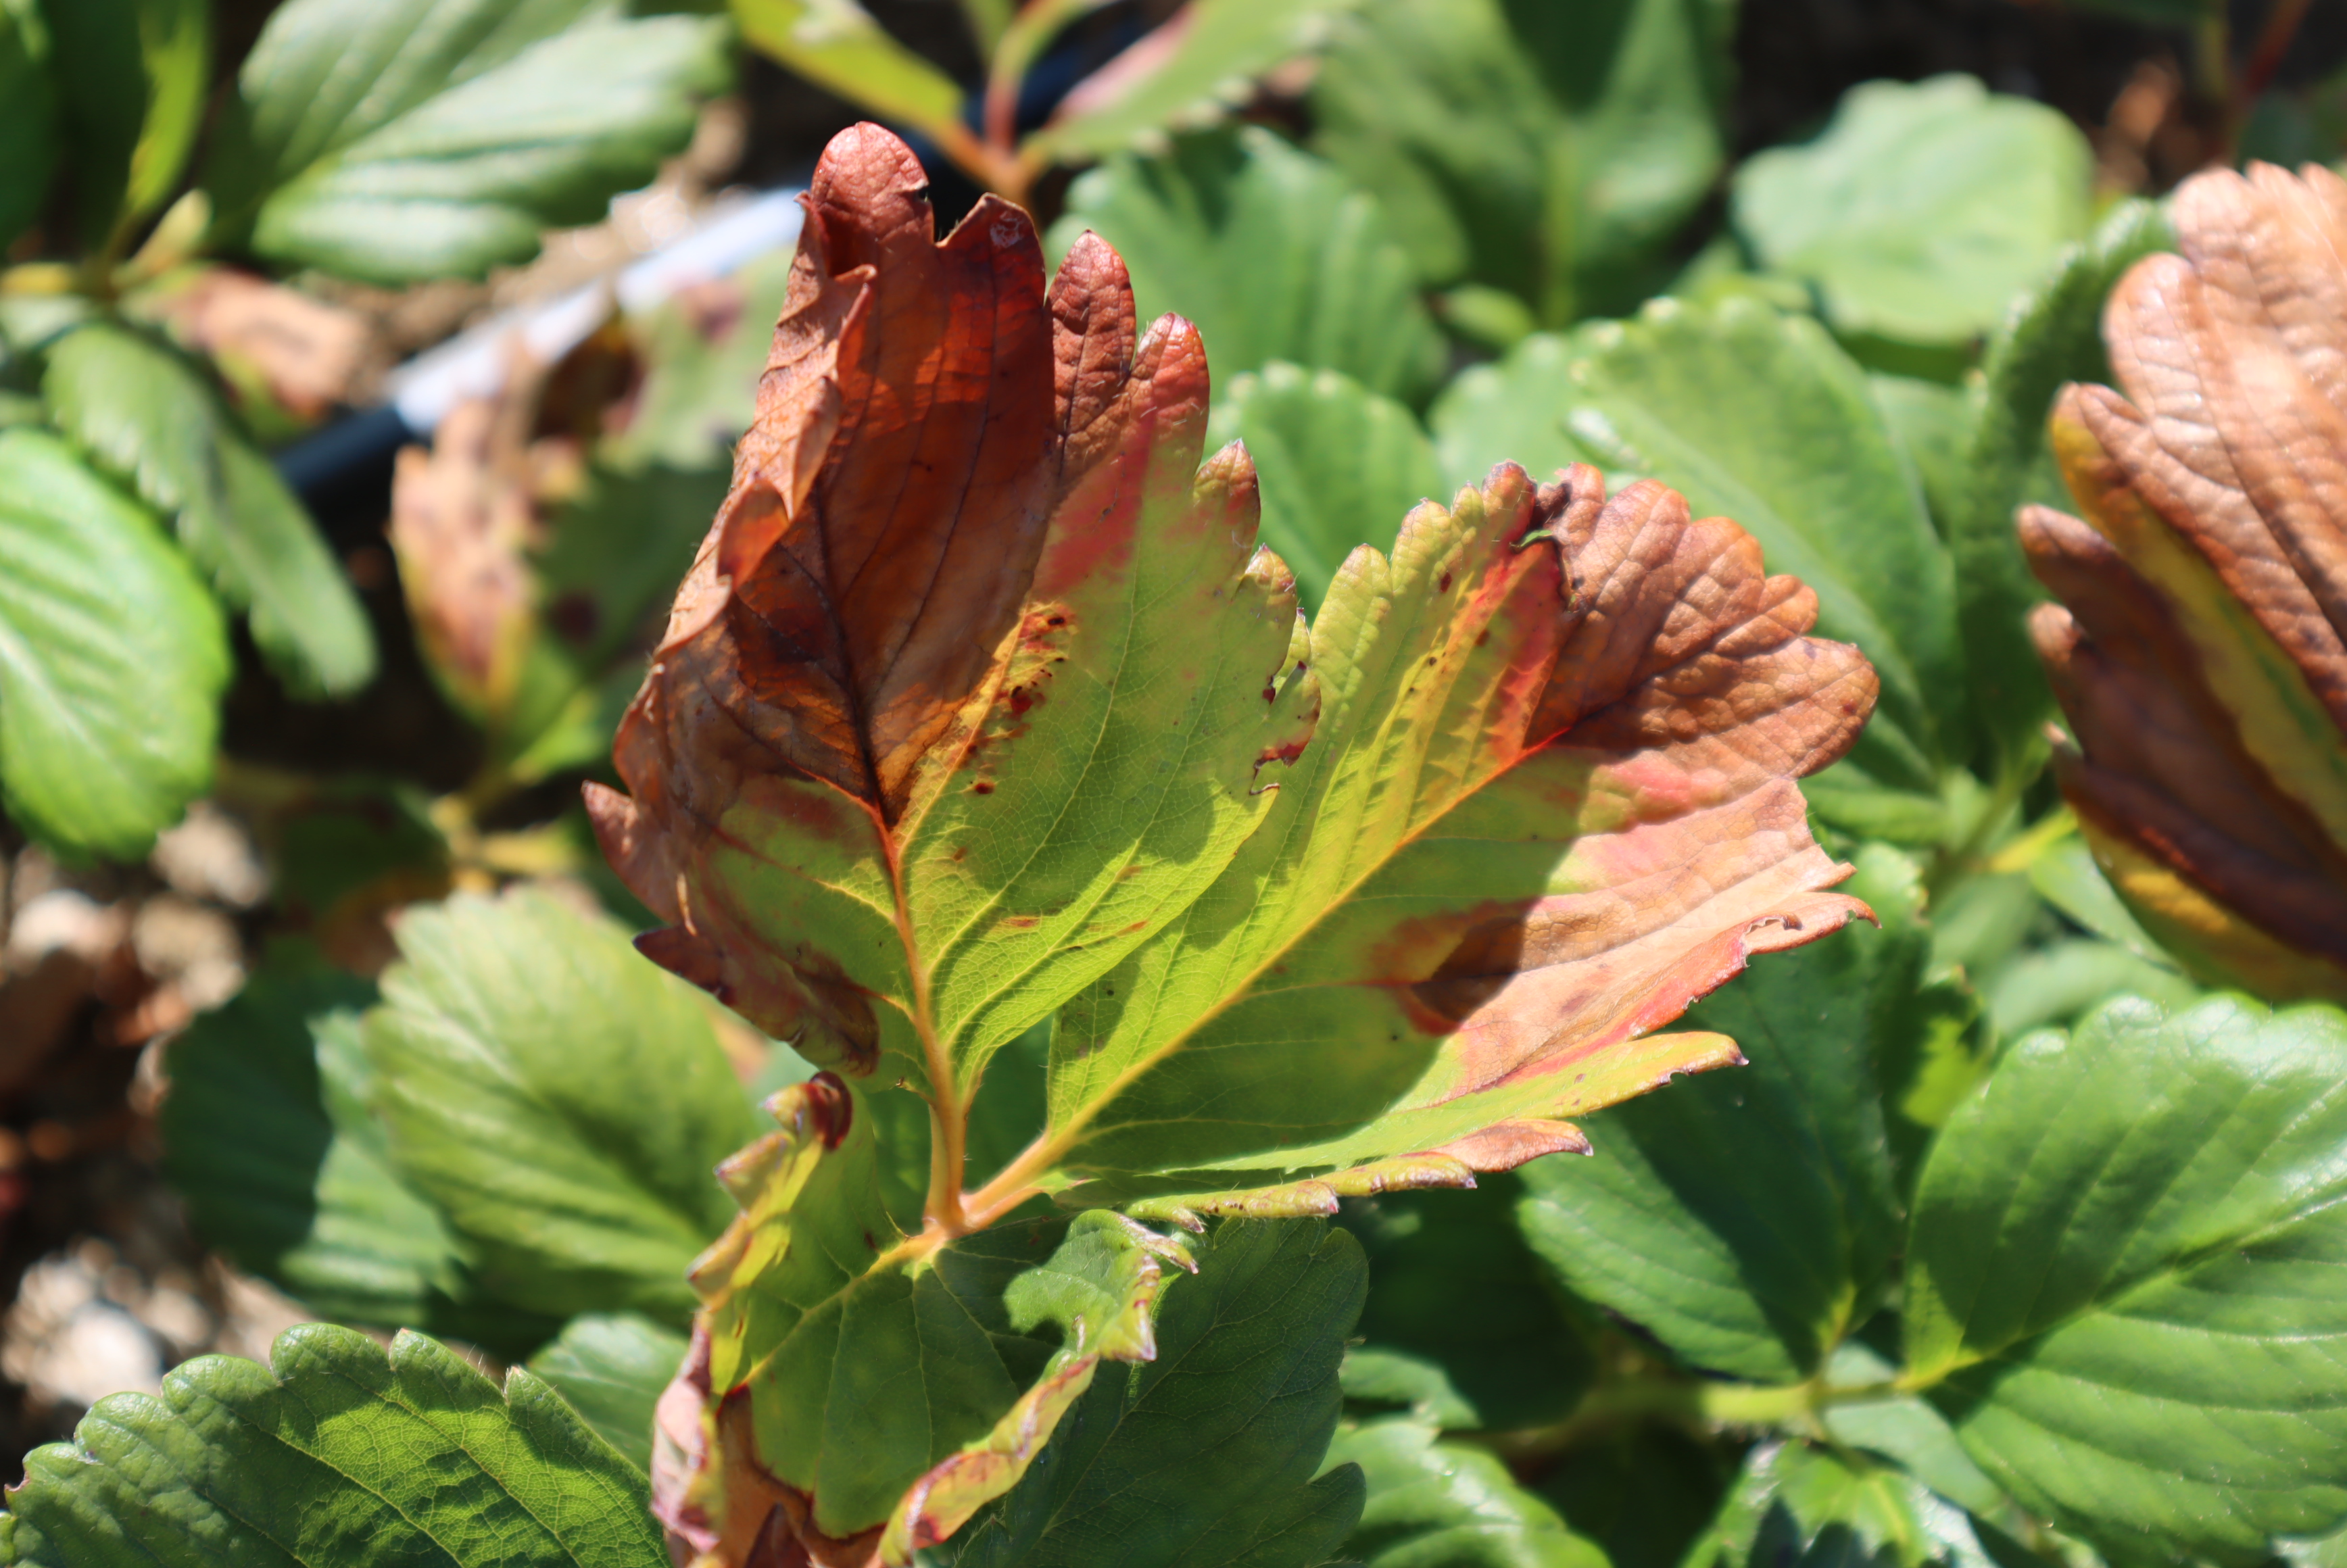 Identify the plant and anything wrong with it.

strawberry, leaf scorch
